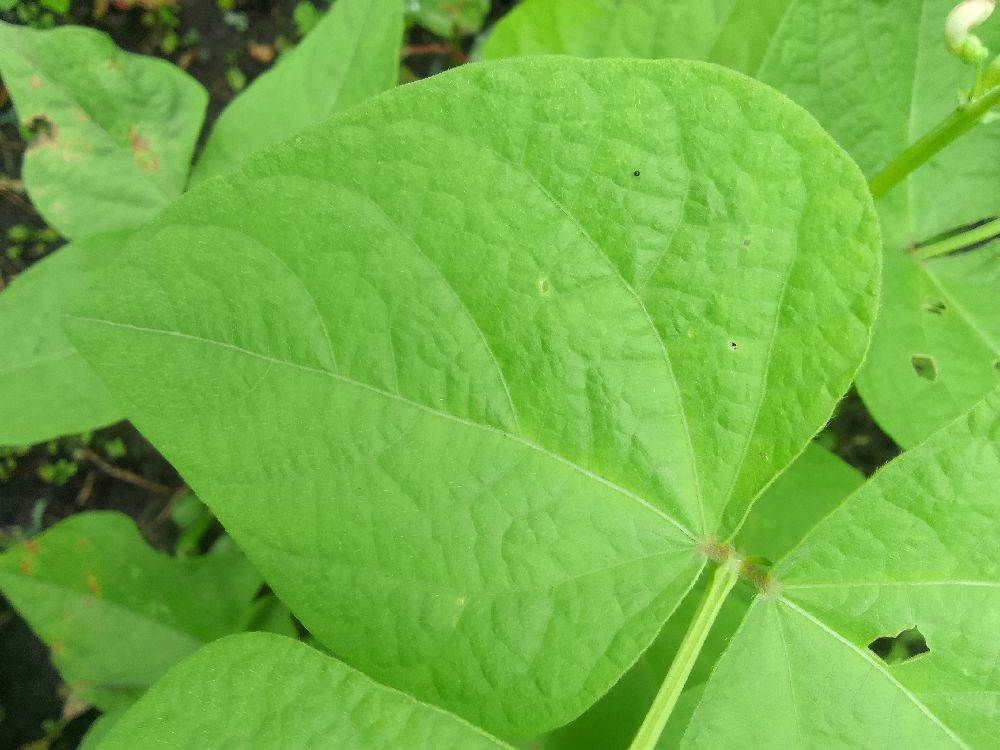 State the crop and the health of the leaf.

common bean, healthy
